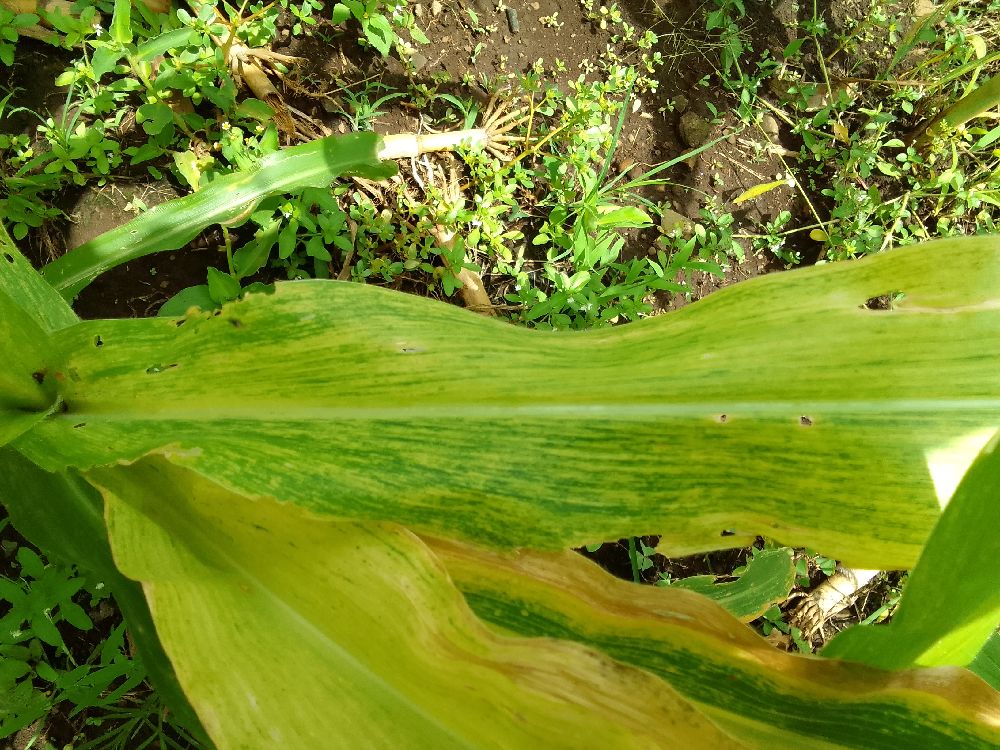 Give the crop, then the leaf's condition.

maize, maize lethal necrosis
